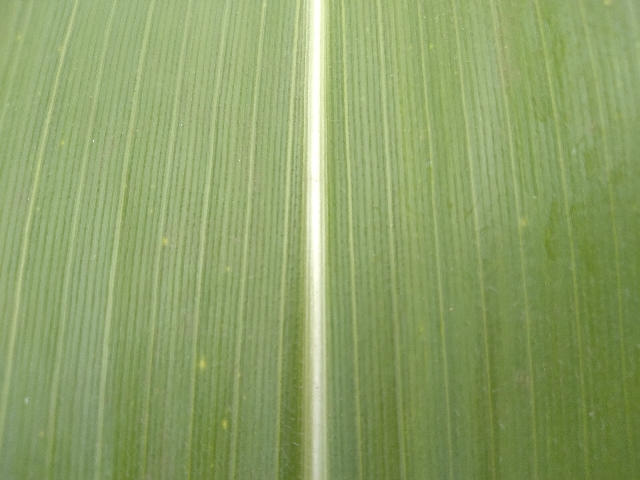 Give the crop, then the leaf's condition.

maize, healthy
